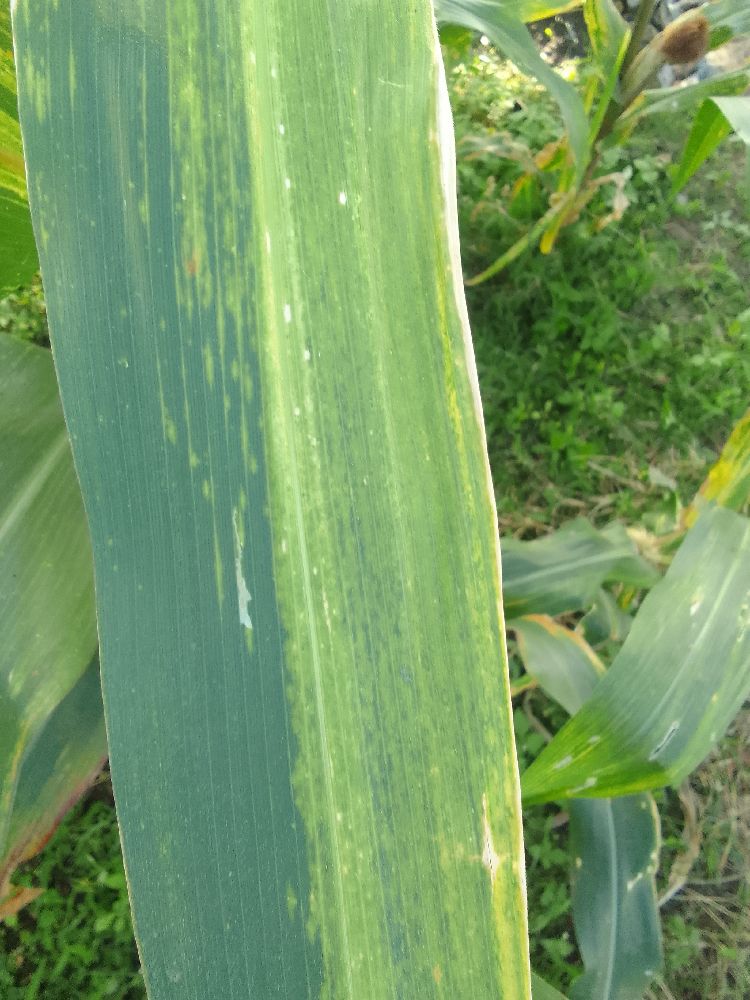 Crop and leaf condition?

maize, maize lethal necrosis
